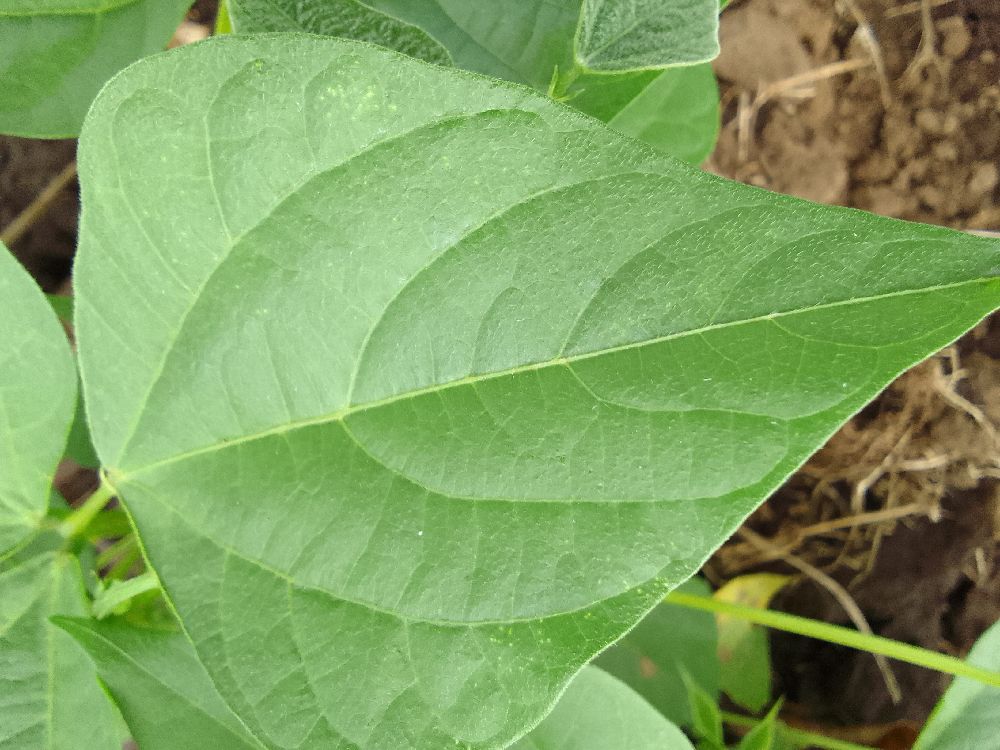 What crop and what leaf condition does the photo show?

common bean, healthy
